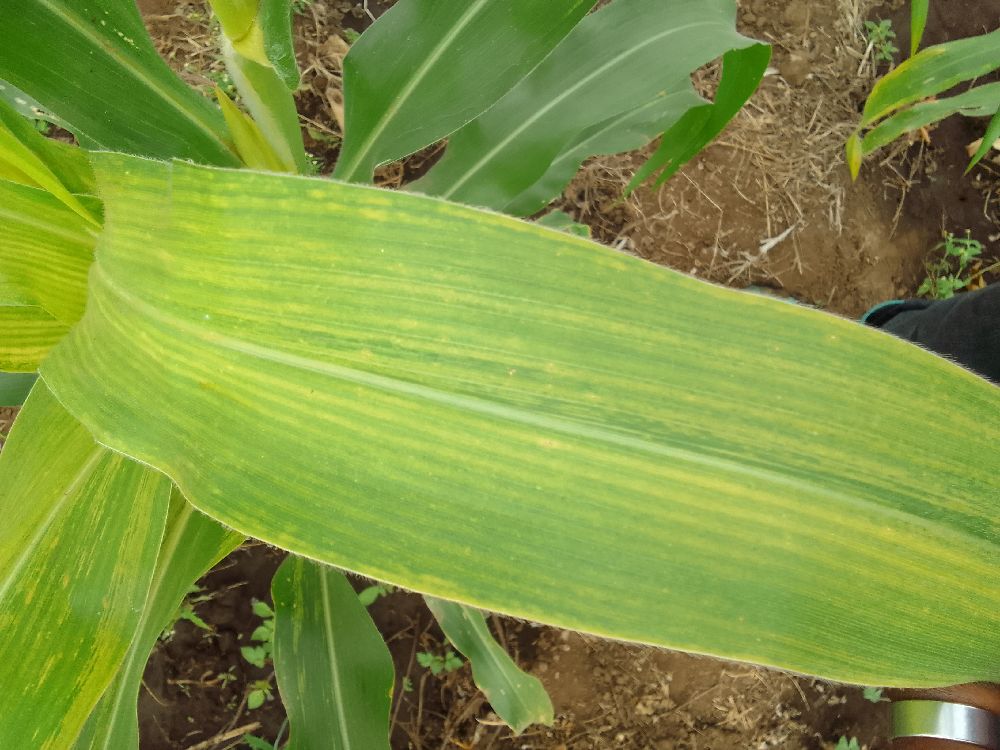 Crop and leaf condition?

maize, maize lethal necrosis
